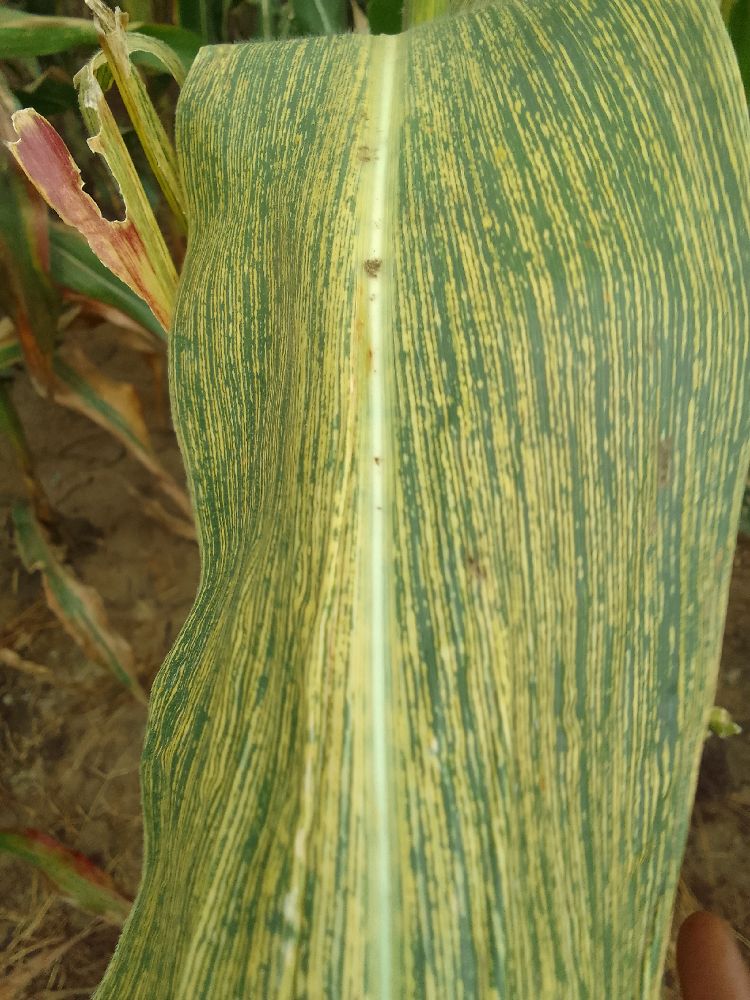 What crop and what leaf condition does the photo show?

maize, maize streak virus
